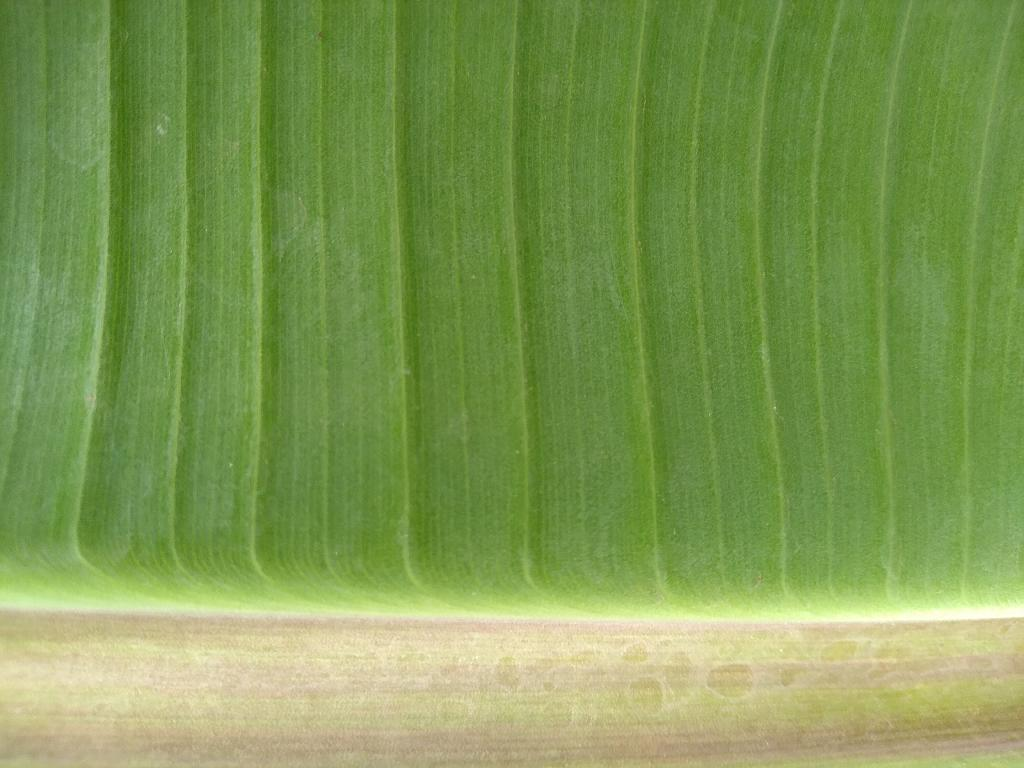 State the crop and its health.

banana, healthy
